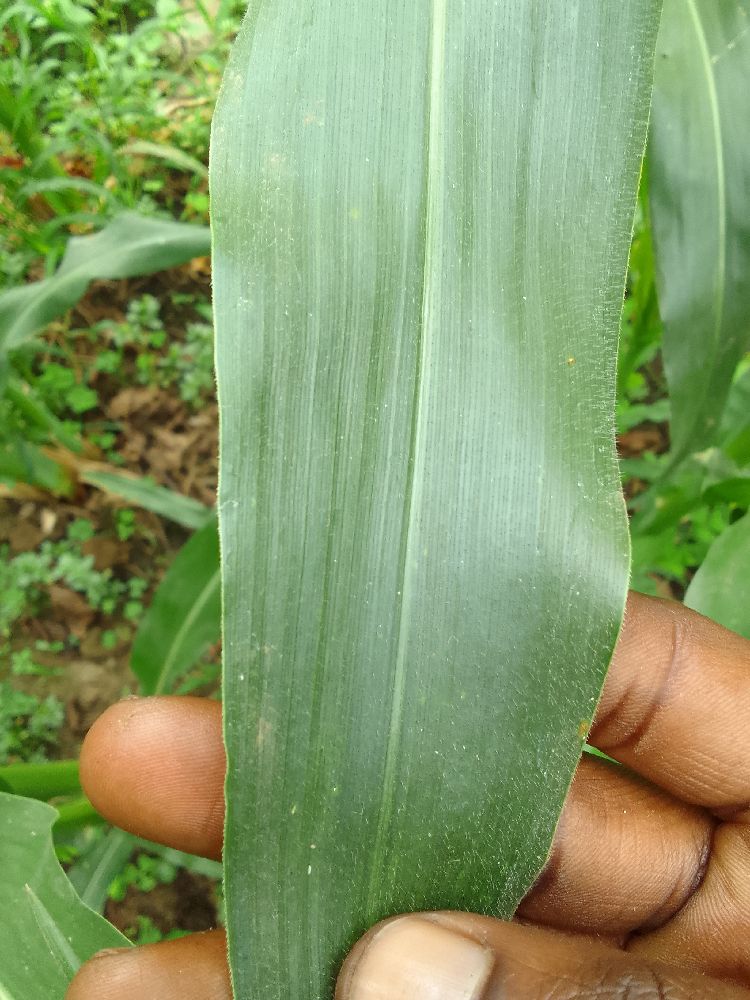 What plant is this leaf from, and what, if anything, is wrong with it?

maize, healthy
